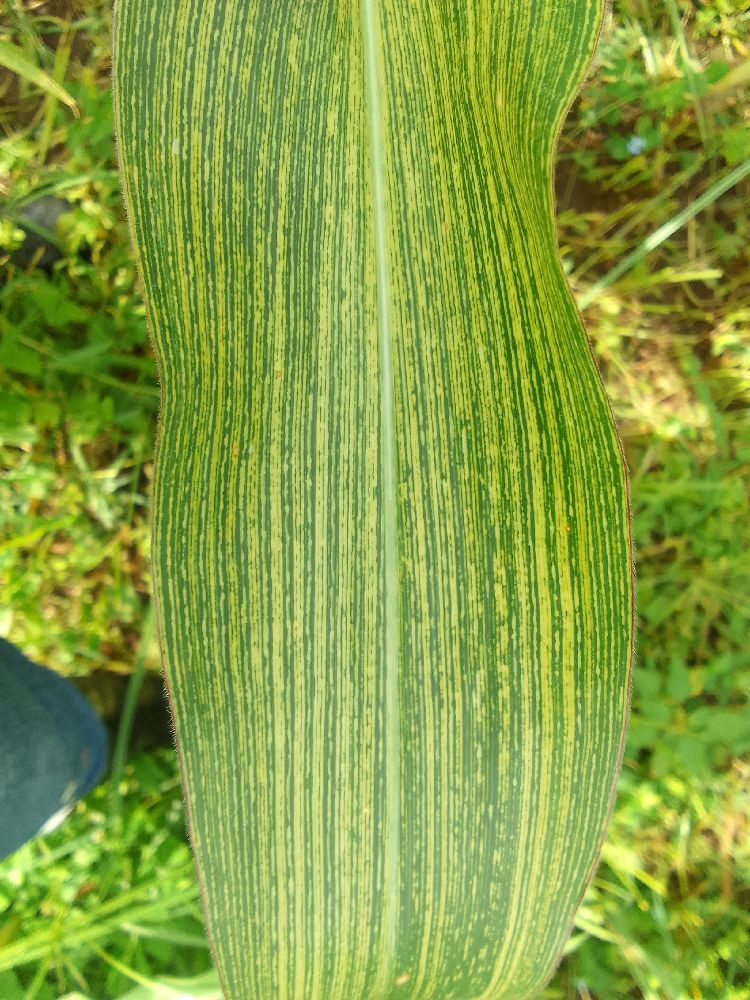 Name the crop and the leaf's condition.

maize, maize streak virus
